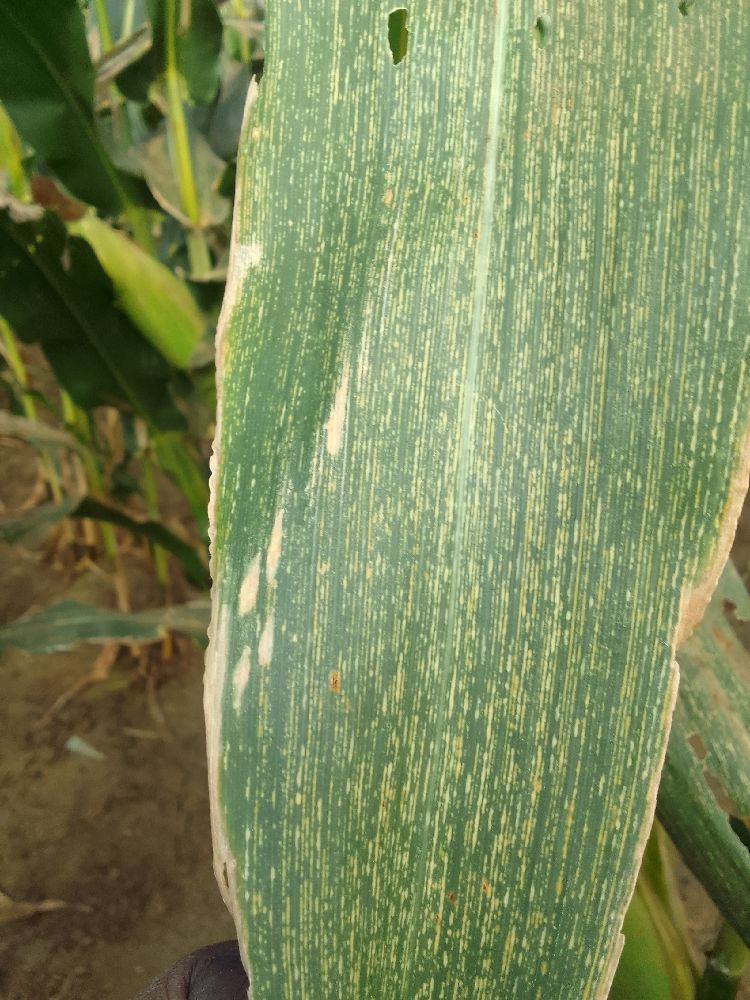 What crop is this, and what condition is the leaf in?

maize, maize streak virus
